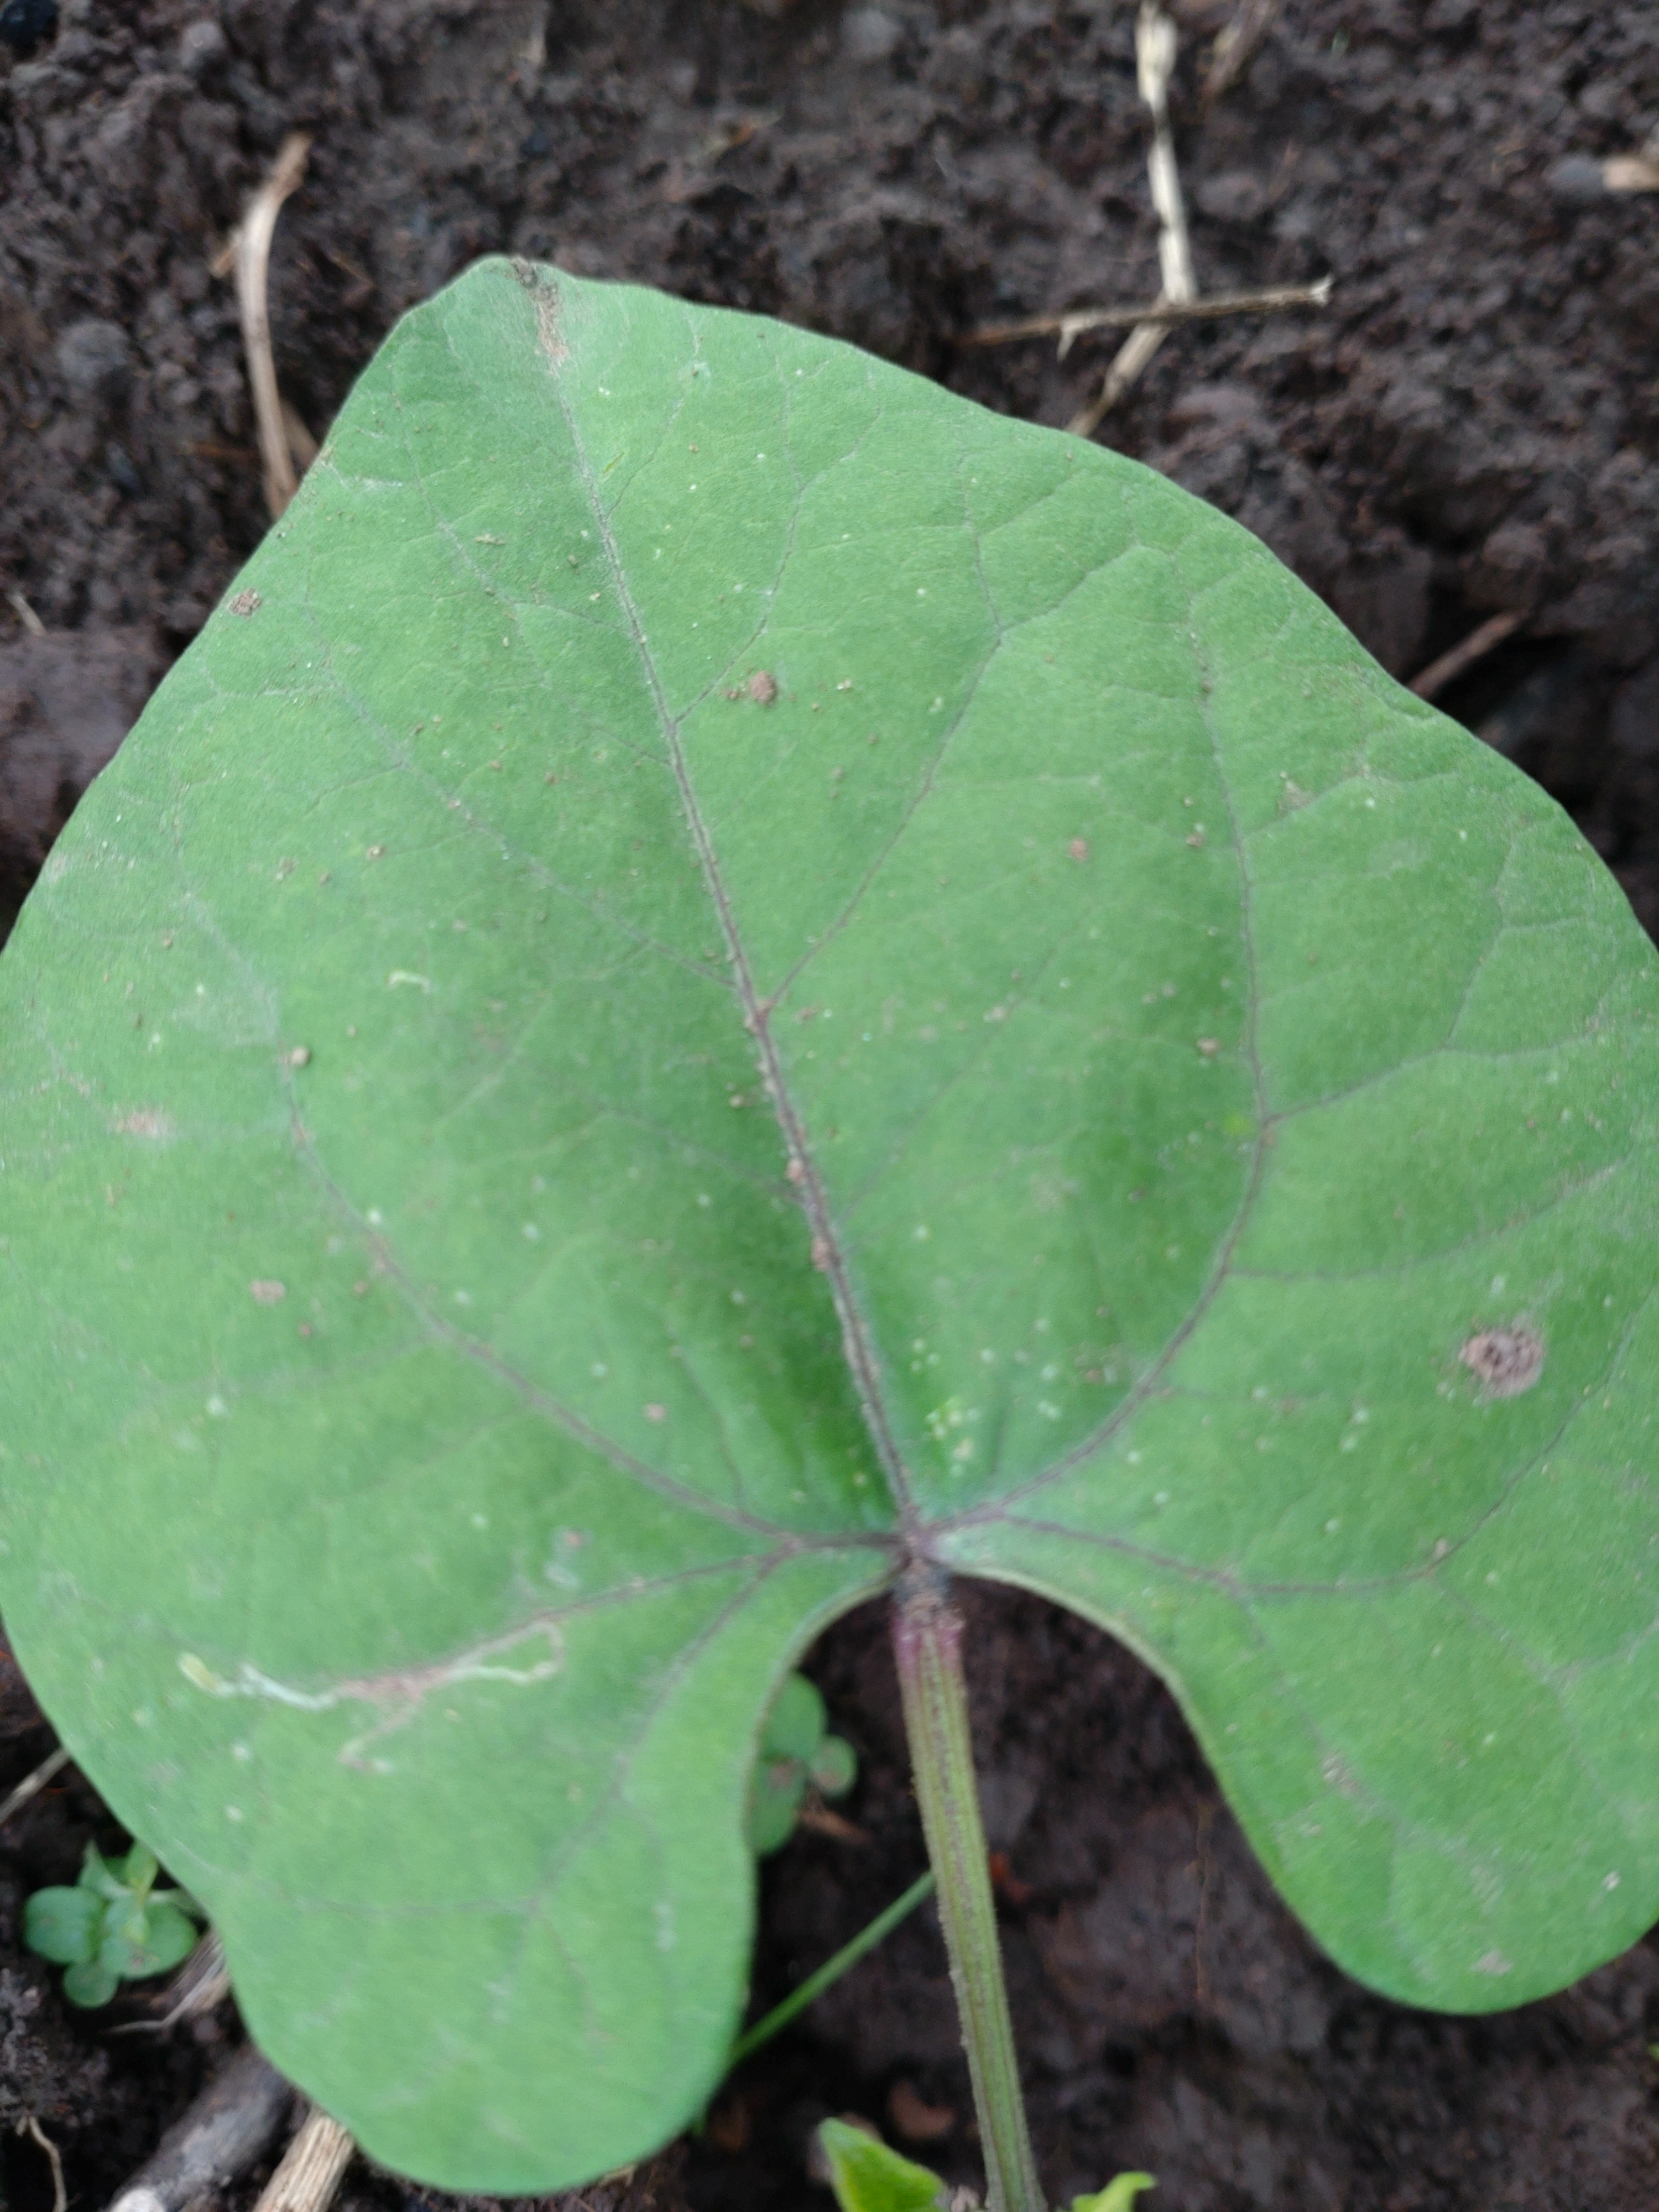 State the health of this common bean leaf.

healthy
